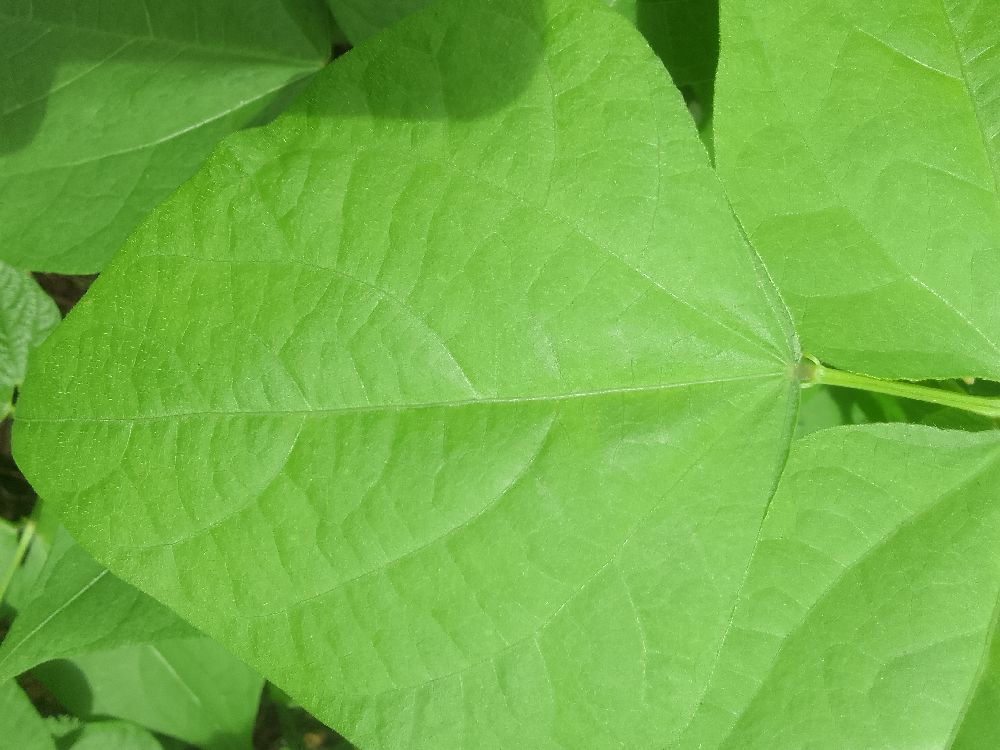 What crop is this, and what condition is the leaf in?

common bean, healthy
